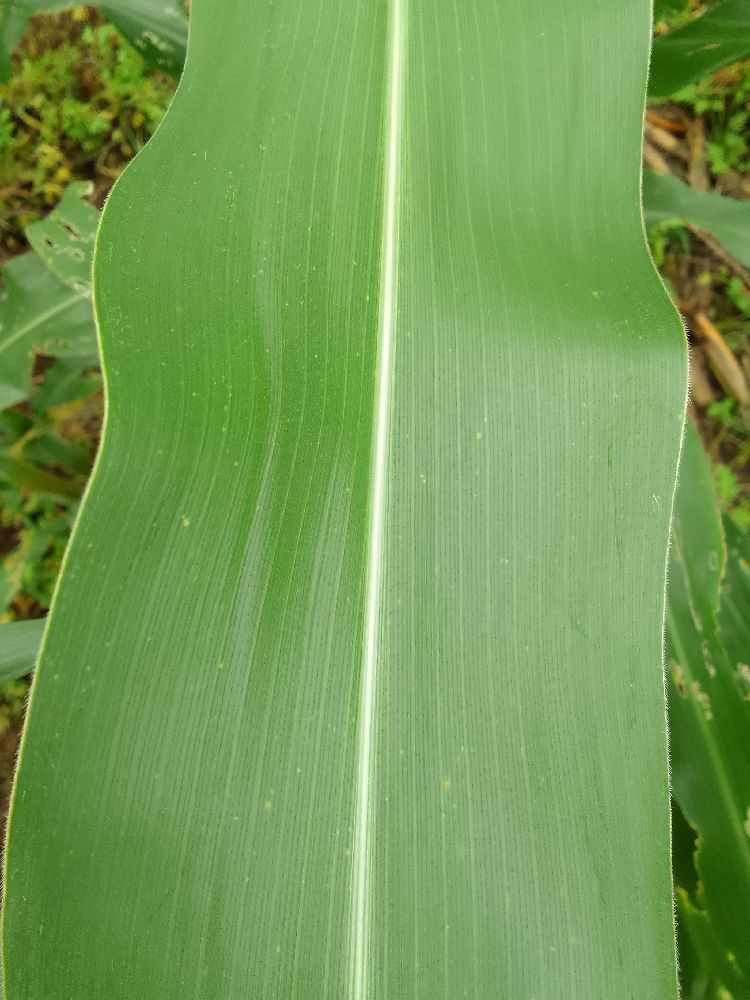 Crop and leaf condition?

maize, healthy
